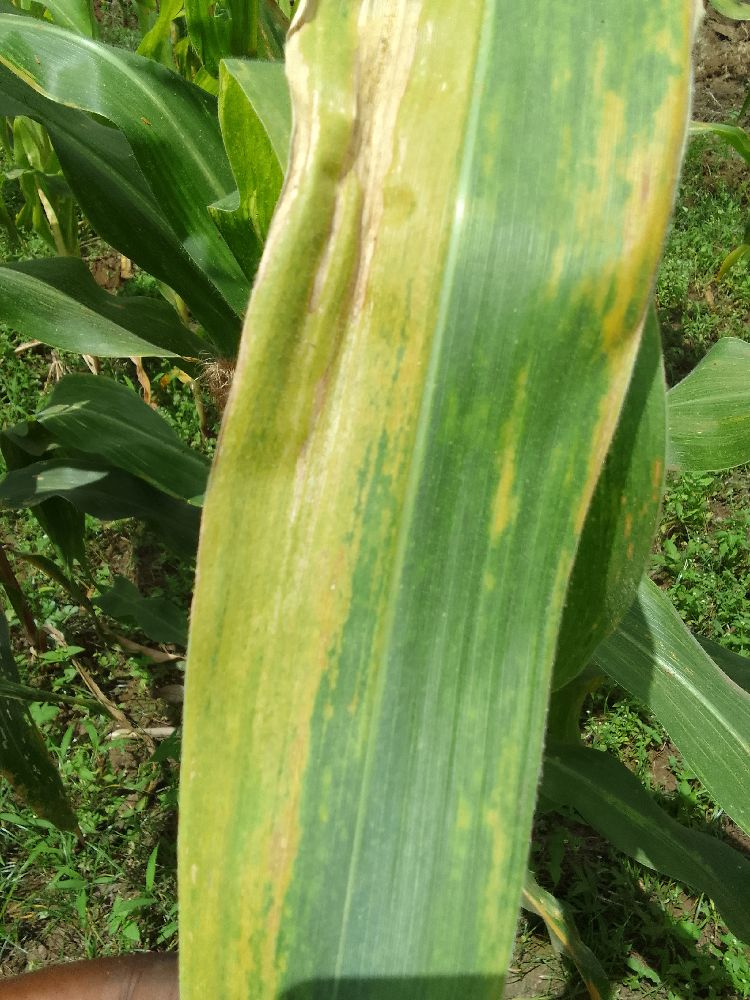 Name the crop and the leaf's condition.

maize, maize lethal necrosis
